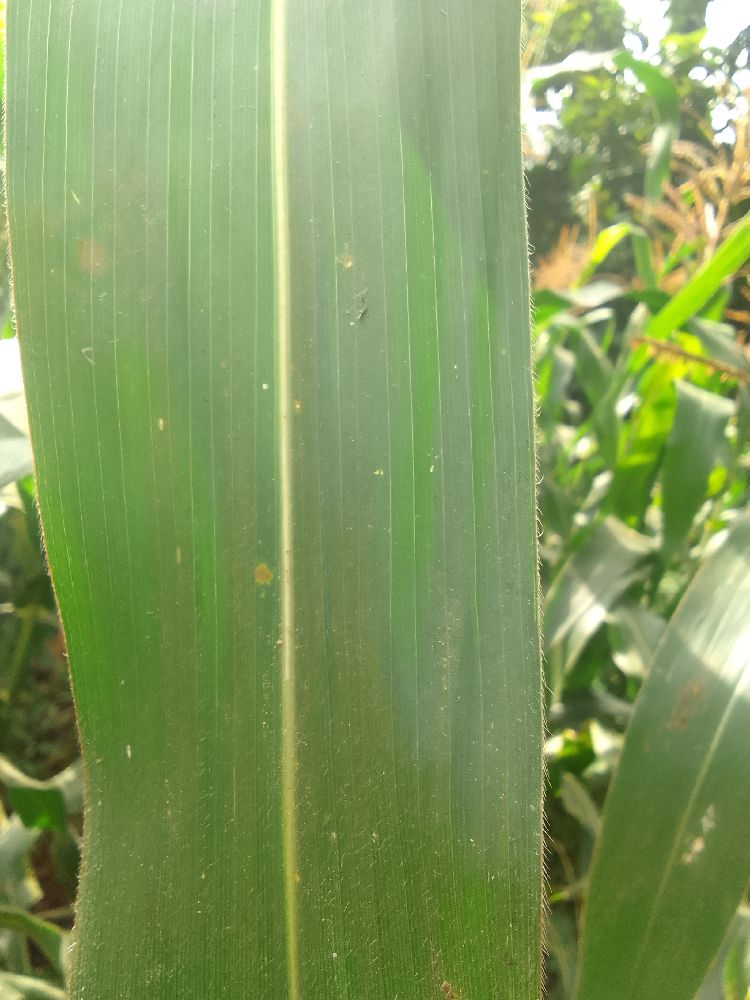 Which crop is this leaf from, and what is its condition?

maize, healthy
